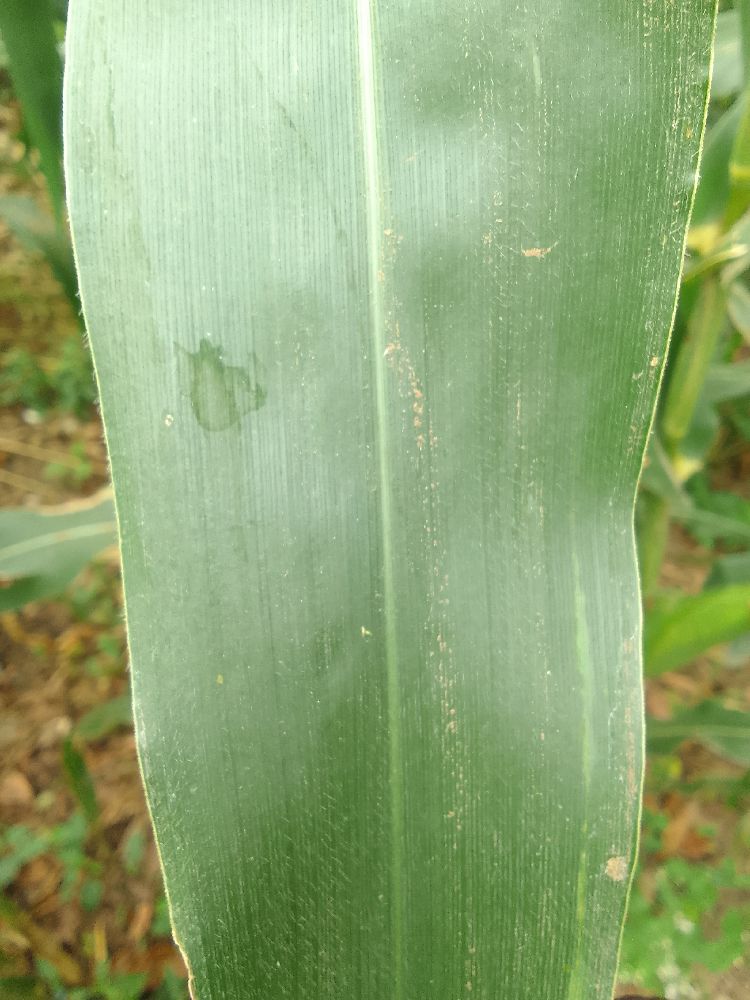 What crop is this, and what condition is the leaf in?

maize, healthy
